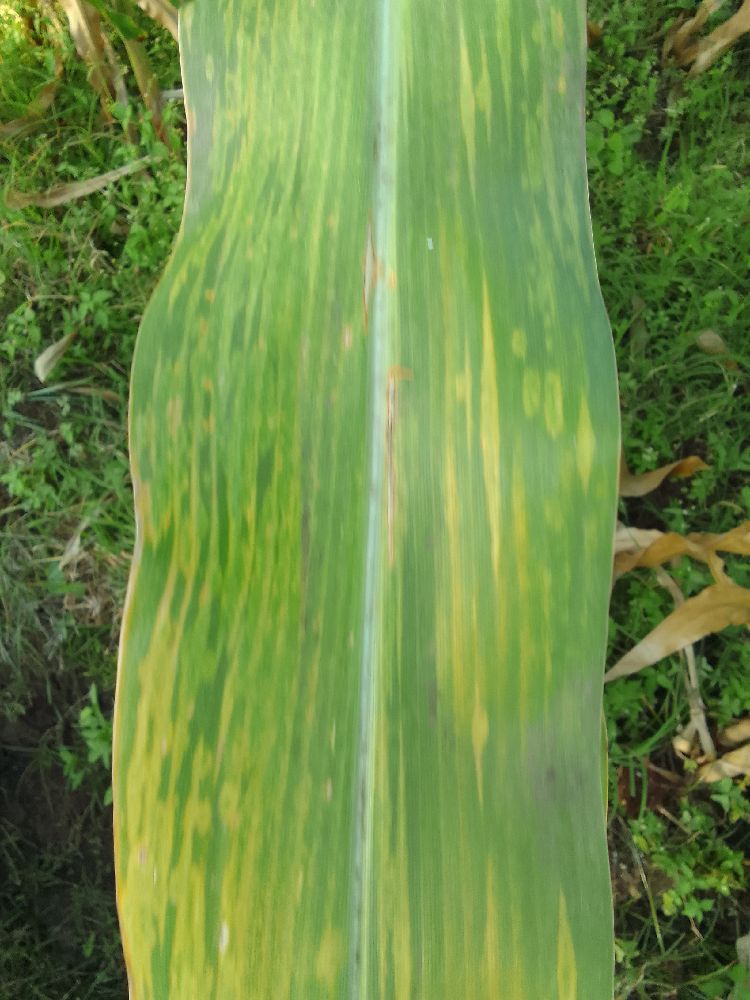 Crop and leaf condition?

maize, maize lethal necrosis
